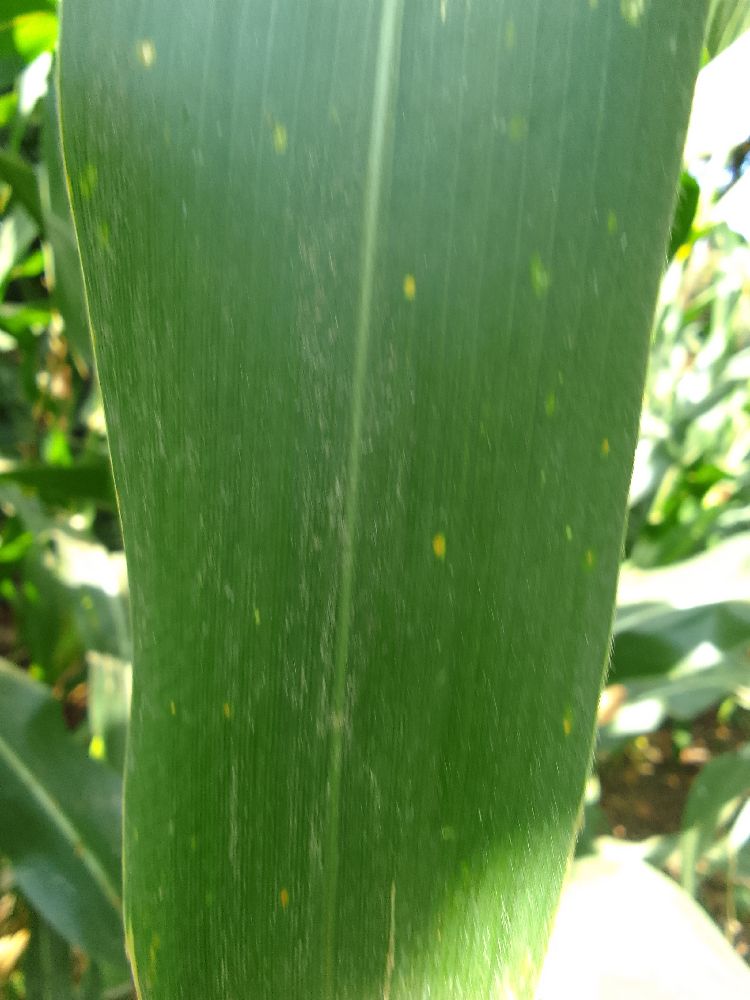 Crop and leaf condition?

maize, healthy
